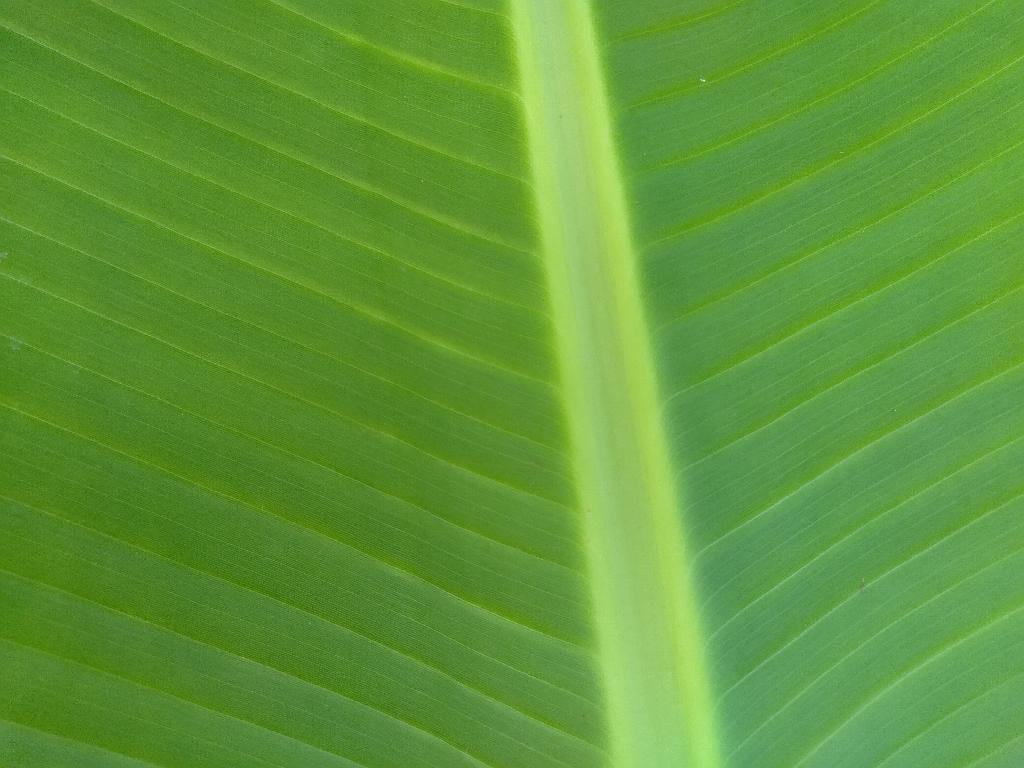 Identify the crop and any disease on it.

banana, healthy
